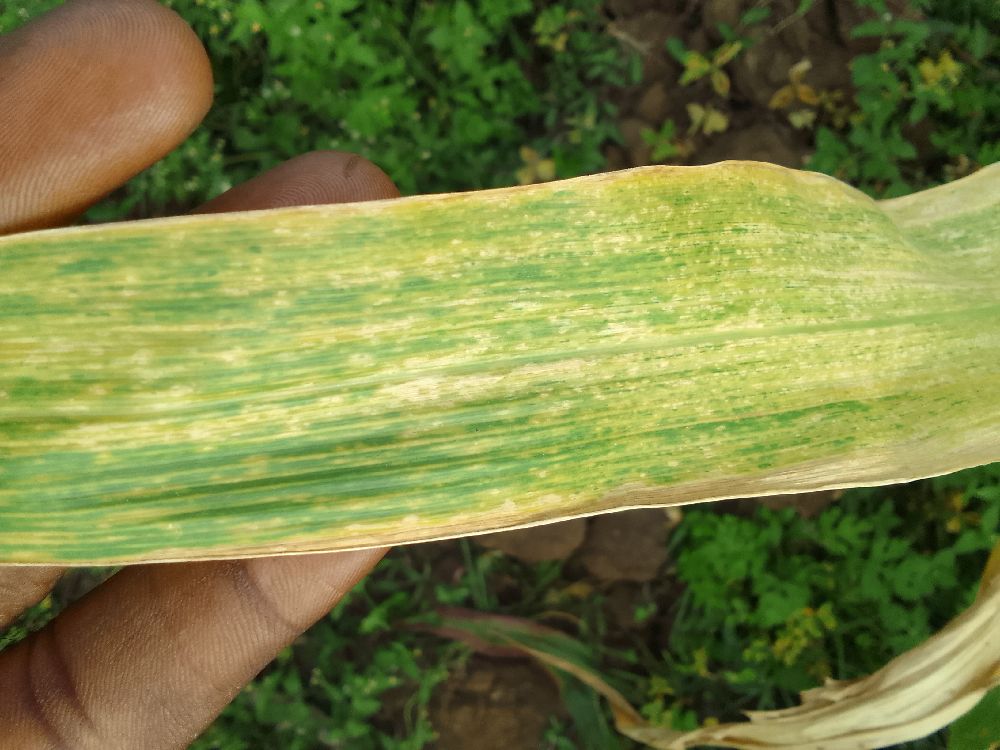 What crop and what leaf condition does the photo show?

maize, maize lethal necrosis
